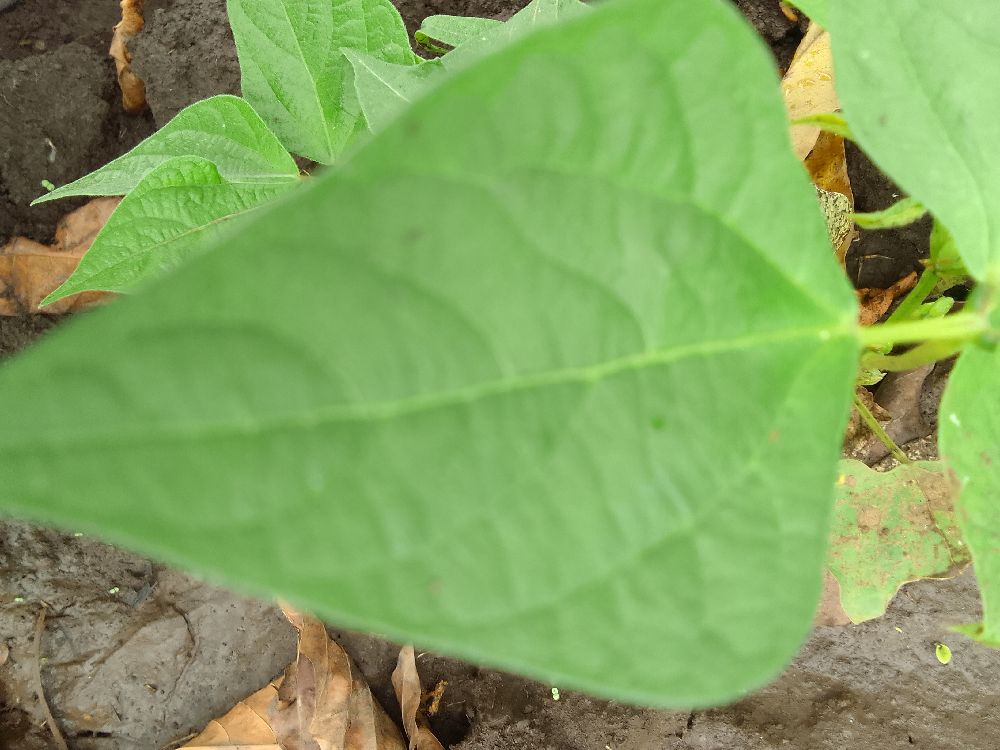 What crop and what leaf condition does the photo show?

common bean, healthy
